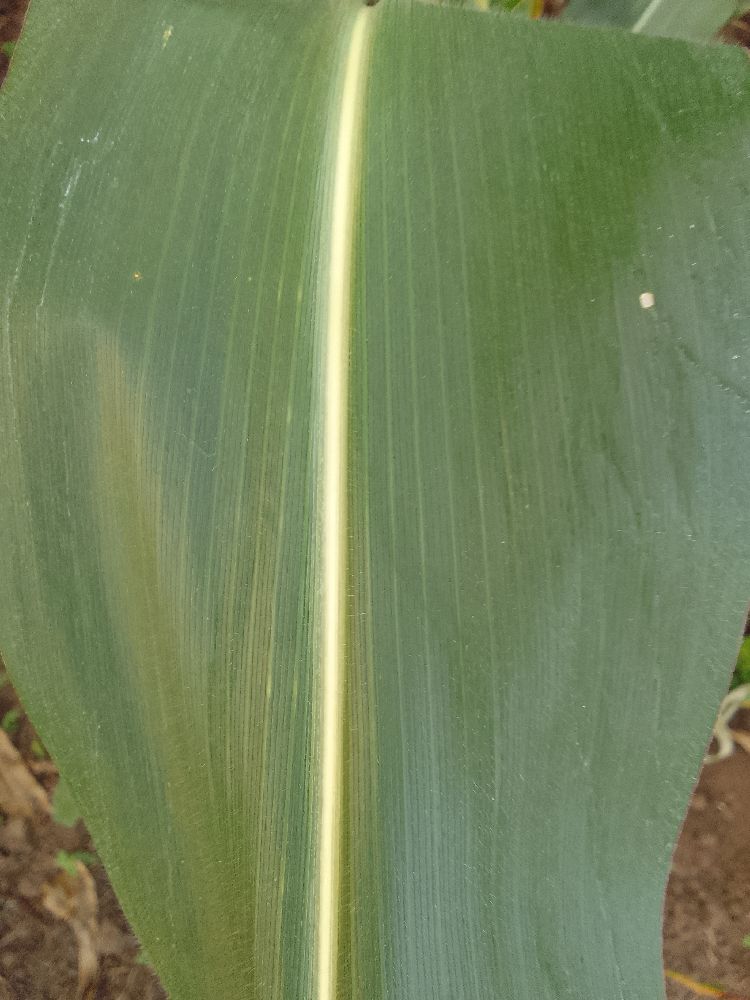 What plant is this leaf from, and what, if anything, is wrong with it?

maize, healthy
